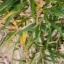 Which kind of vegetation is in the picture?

grass
